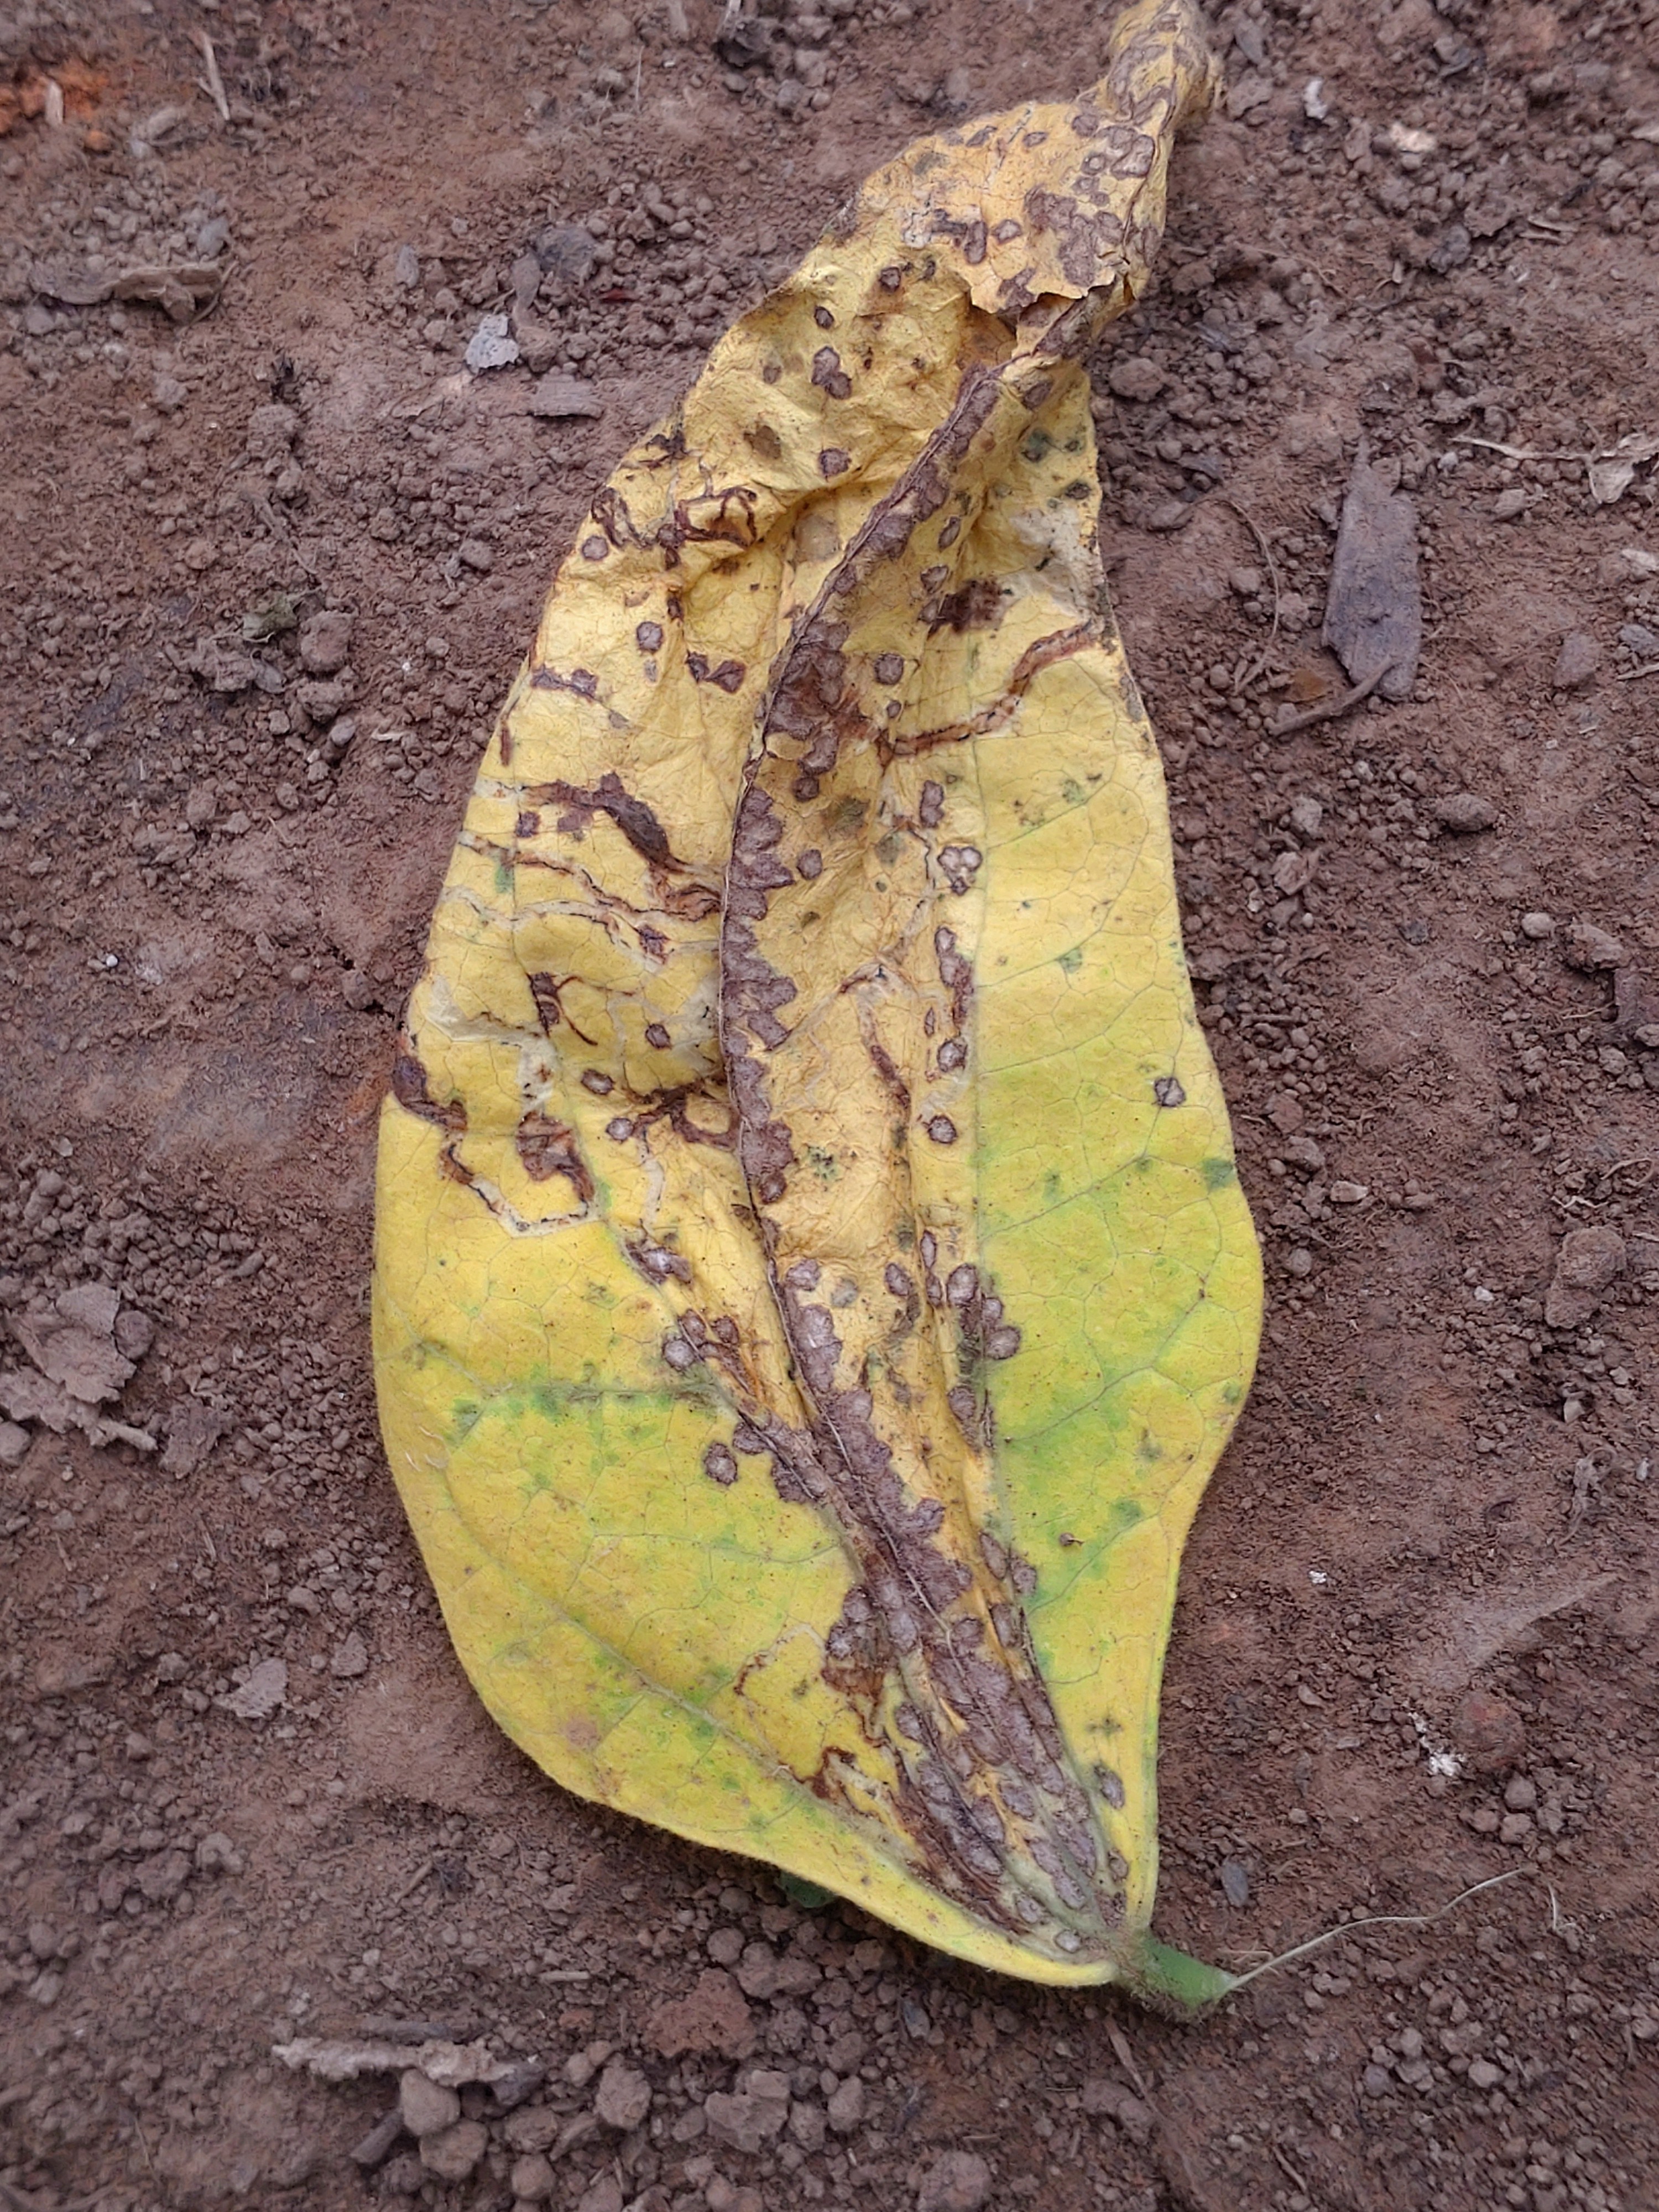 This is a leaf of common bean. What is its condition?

anthracnose
